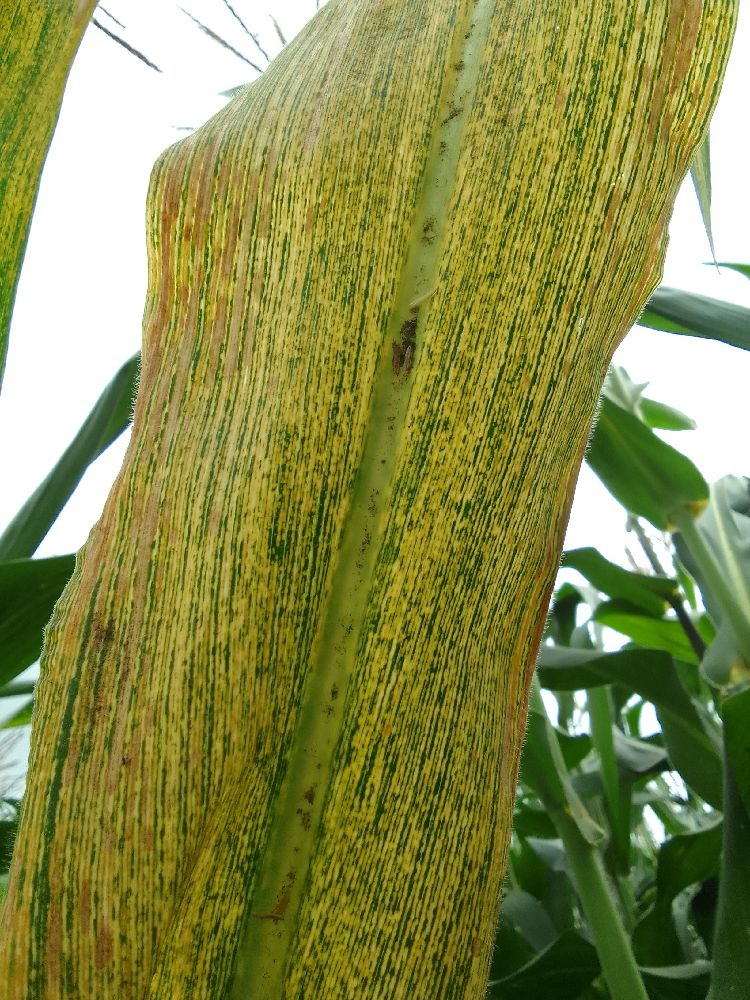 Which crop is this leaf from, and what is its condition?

maize, maize streak virus
